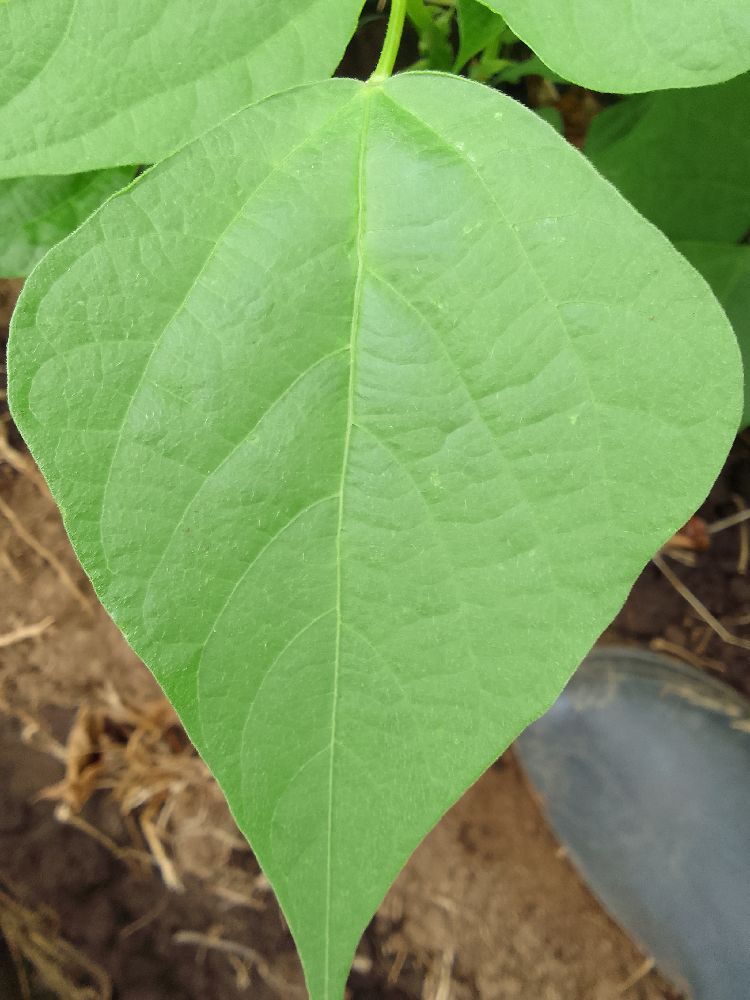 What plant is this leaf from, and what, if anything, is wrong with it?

common bean, healthy
